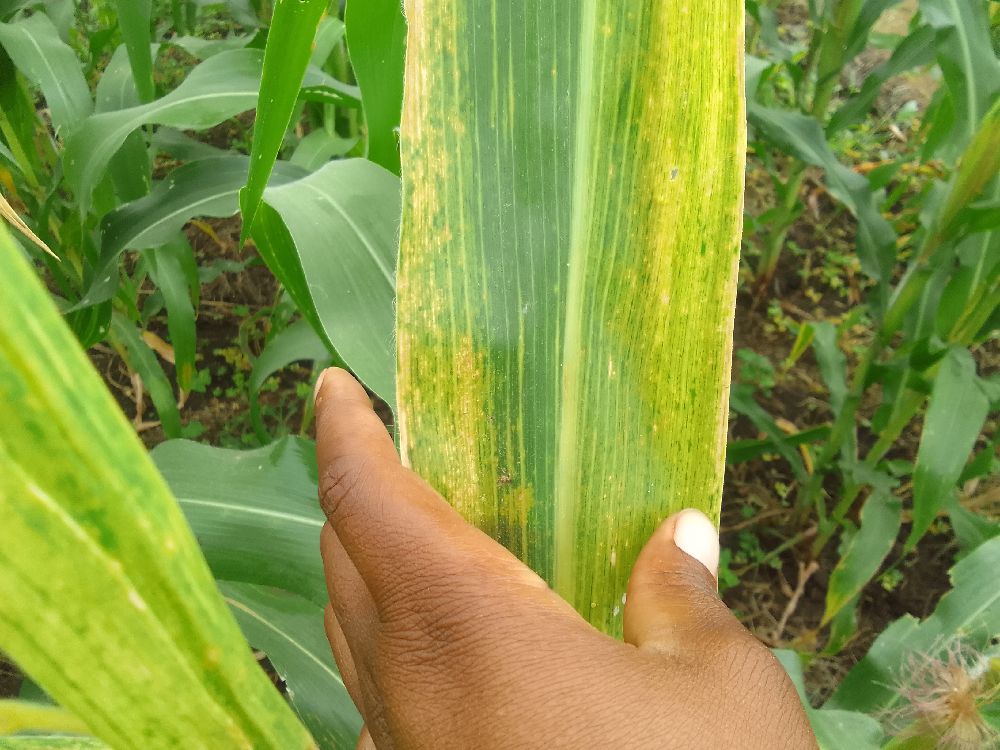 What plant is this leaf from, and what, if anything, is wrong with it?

maize, maize lethal necrosis
